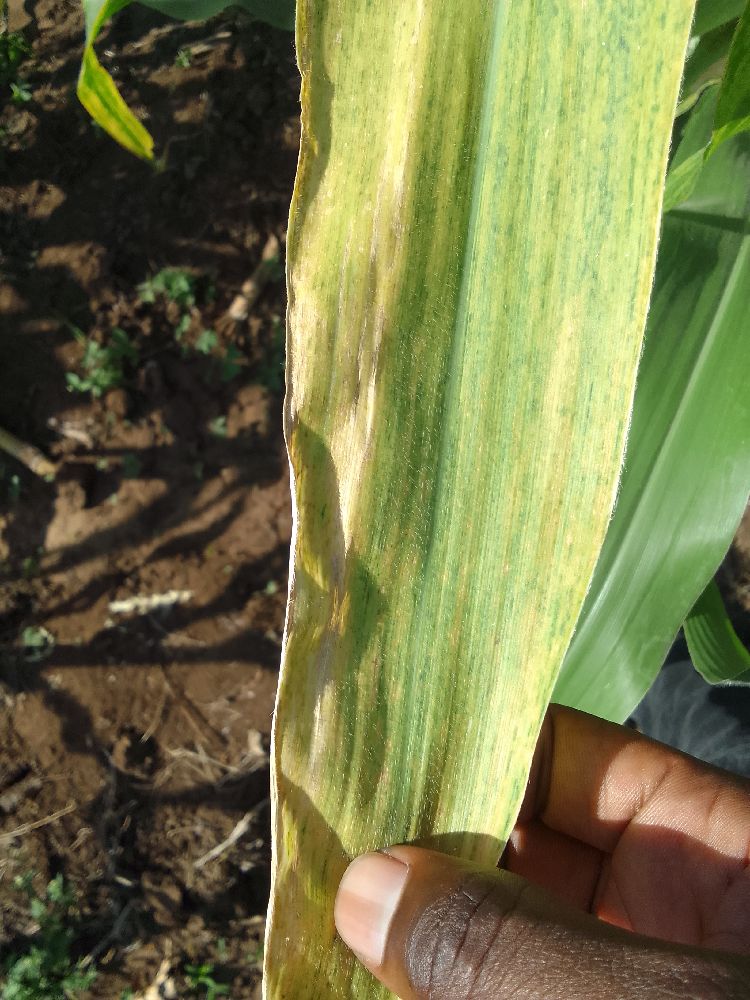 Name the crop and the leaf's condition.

maize, maize lethal necrosis
